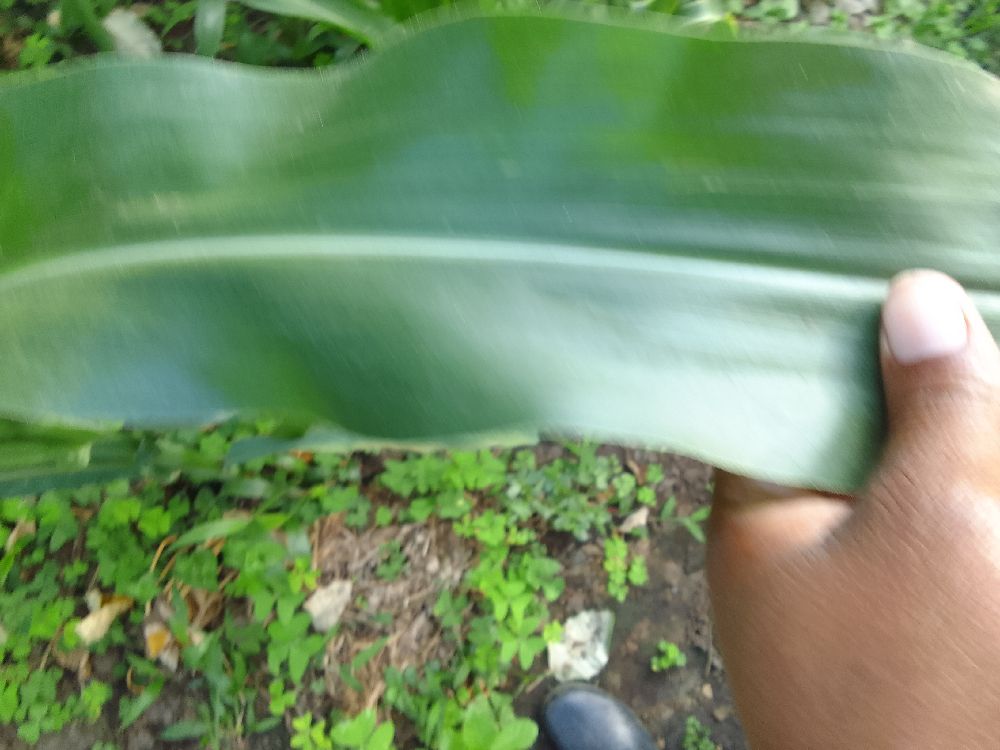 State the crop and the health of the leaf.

maize, healthy
